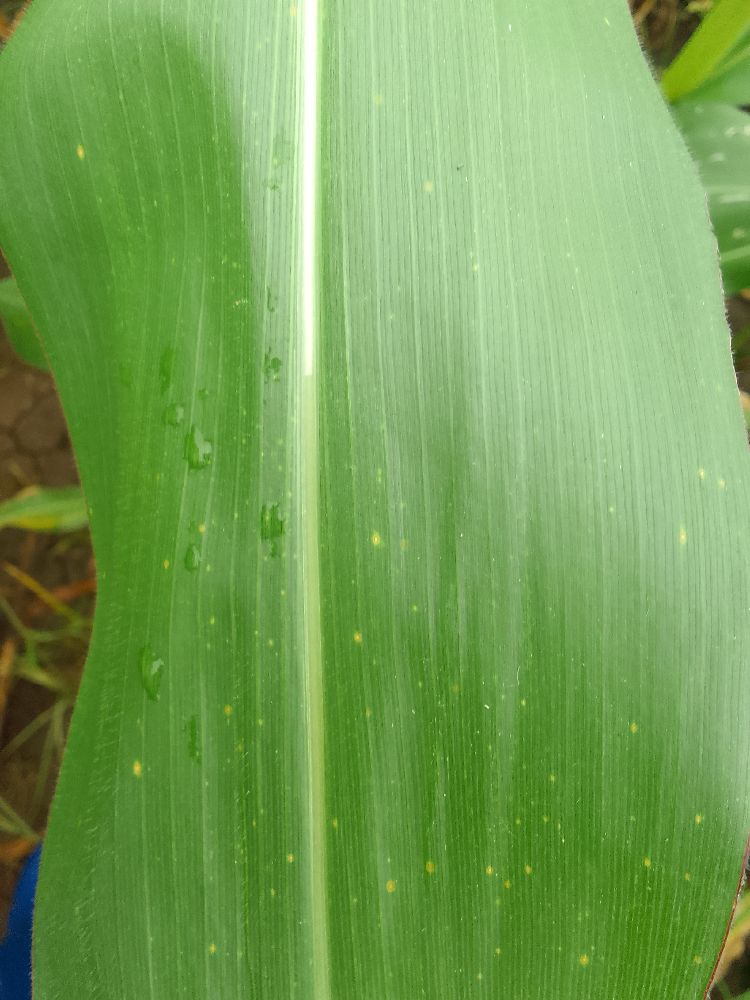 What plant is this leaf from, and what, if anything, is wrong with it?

maize, healthy
